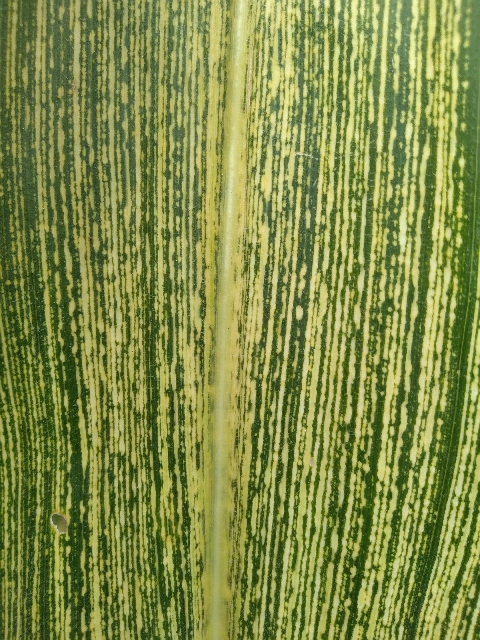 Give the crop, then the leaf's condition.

maize, maize streak virus
